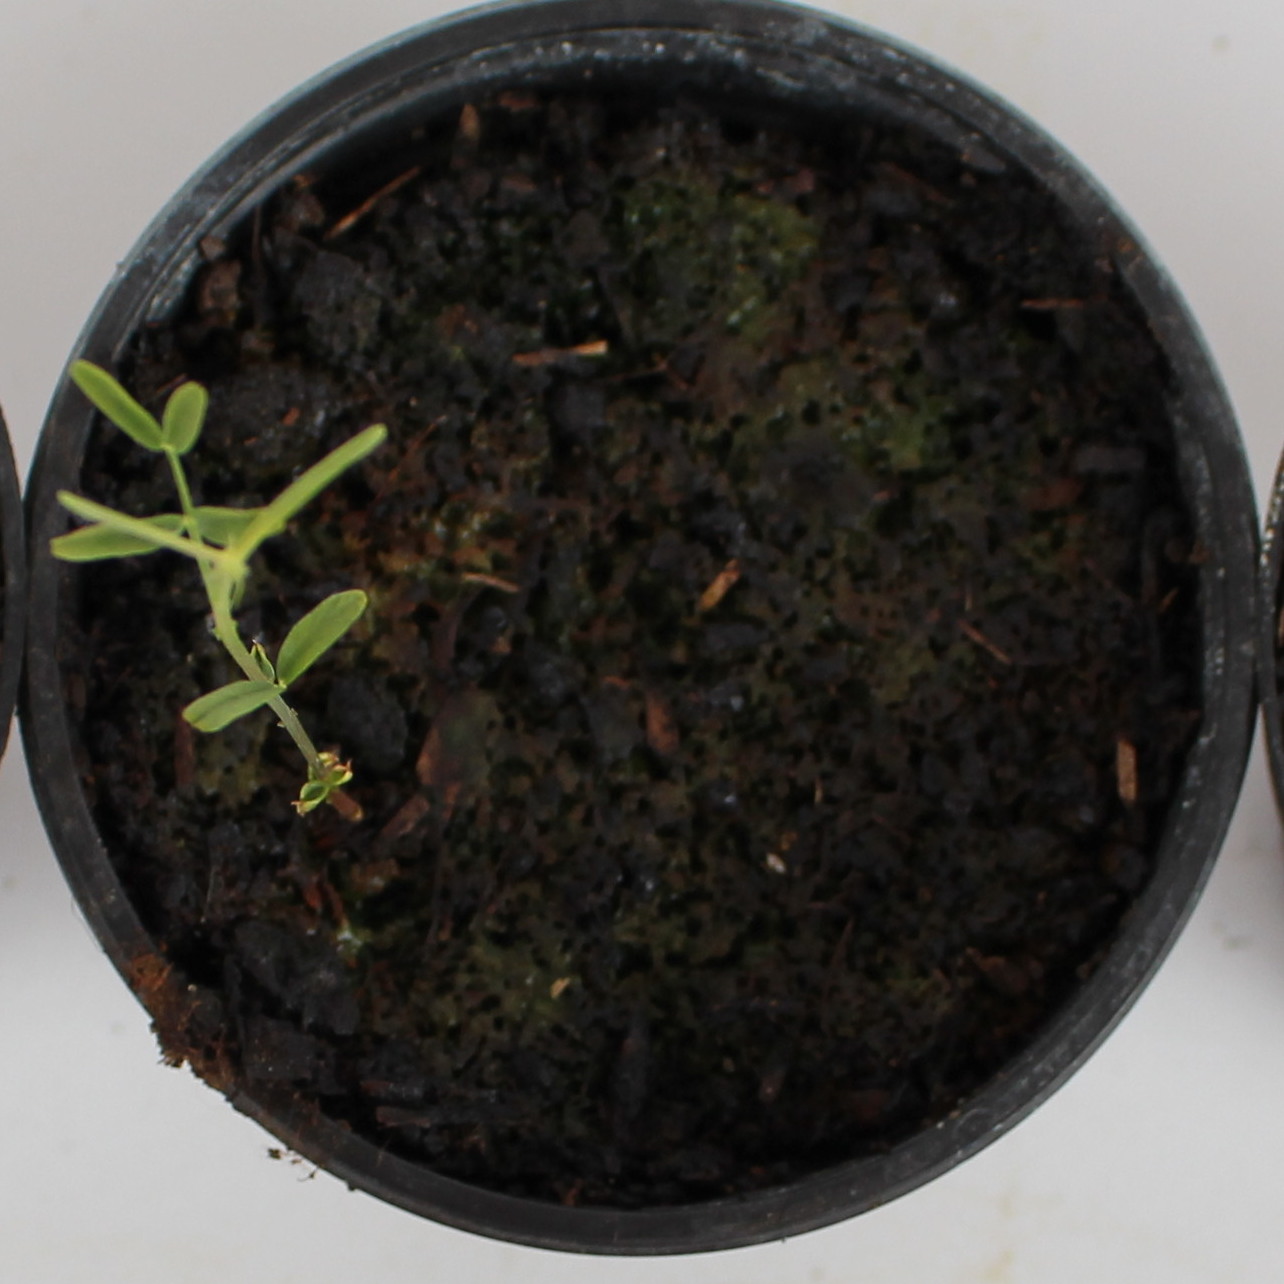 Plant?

Vicia sativa
